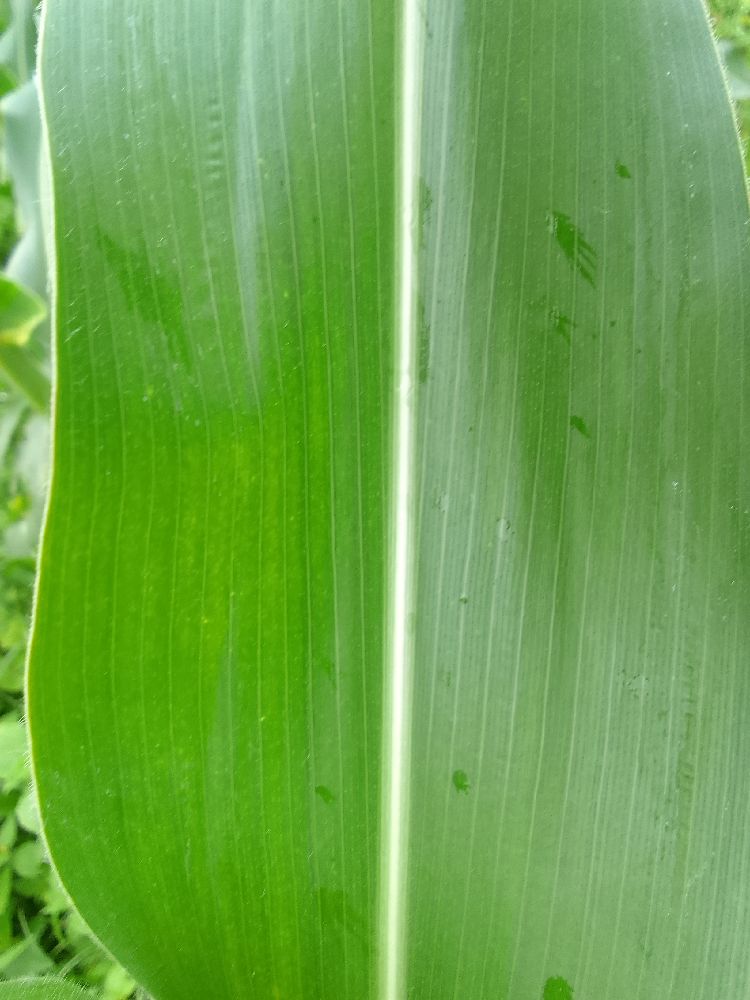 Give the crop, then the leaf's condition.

maize, healthy
